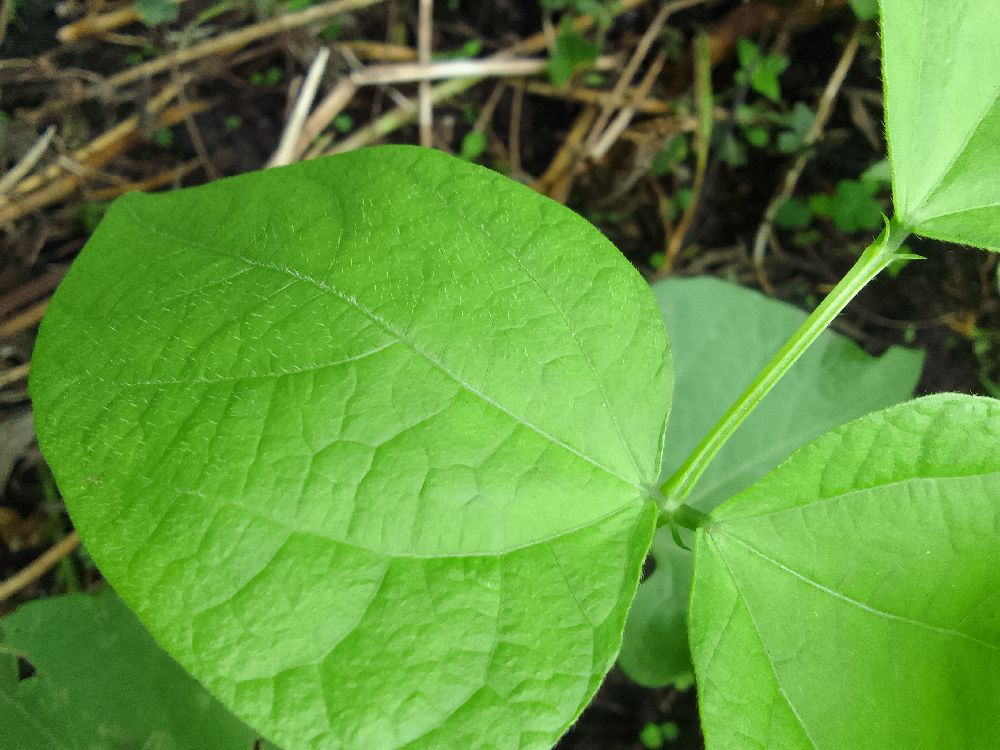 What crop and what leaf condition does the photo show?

common bean, healthy
